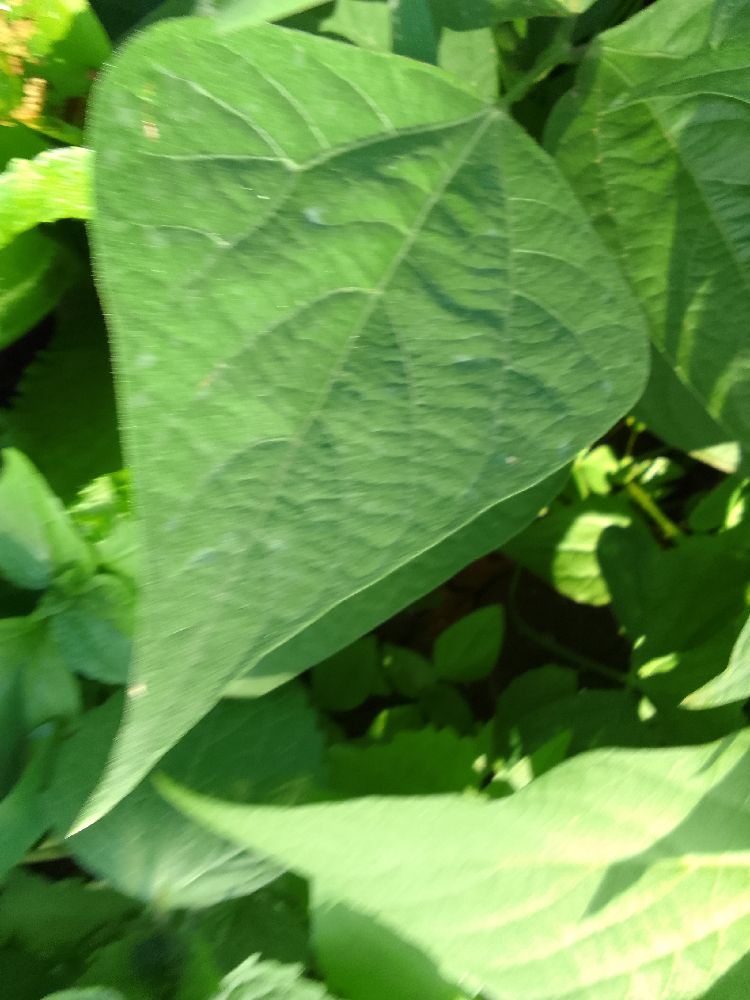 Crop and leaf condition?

common bean, healthy
